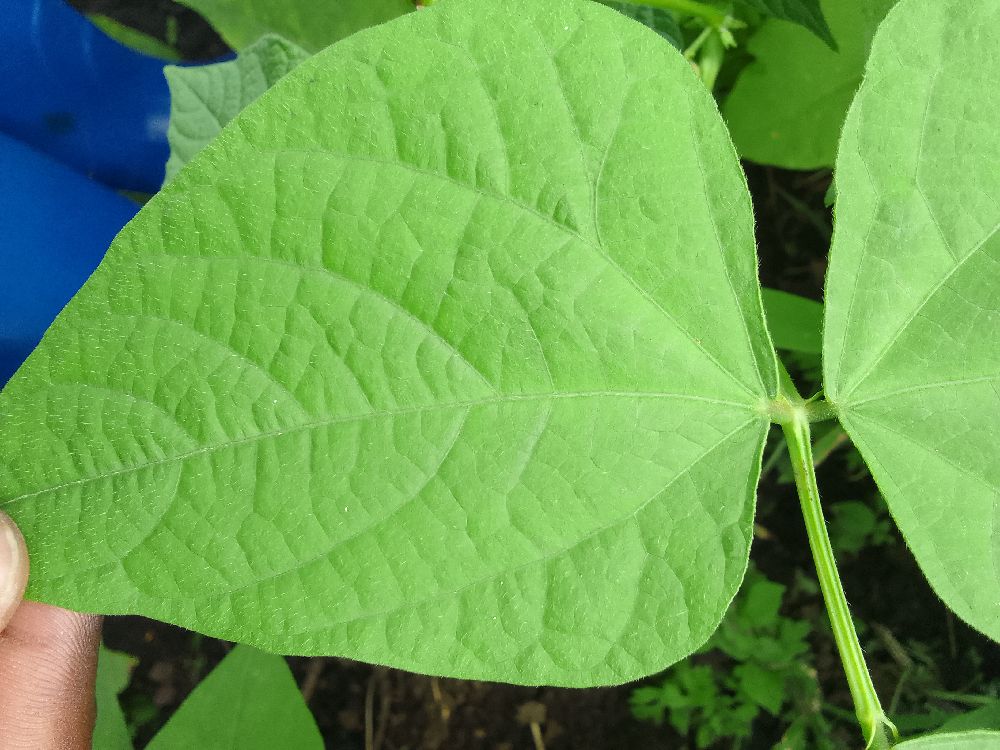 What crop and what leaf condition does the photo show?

common bean, healthy
